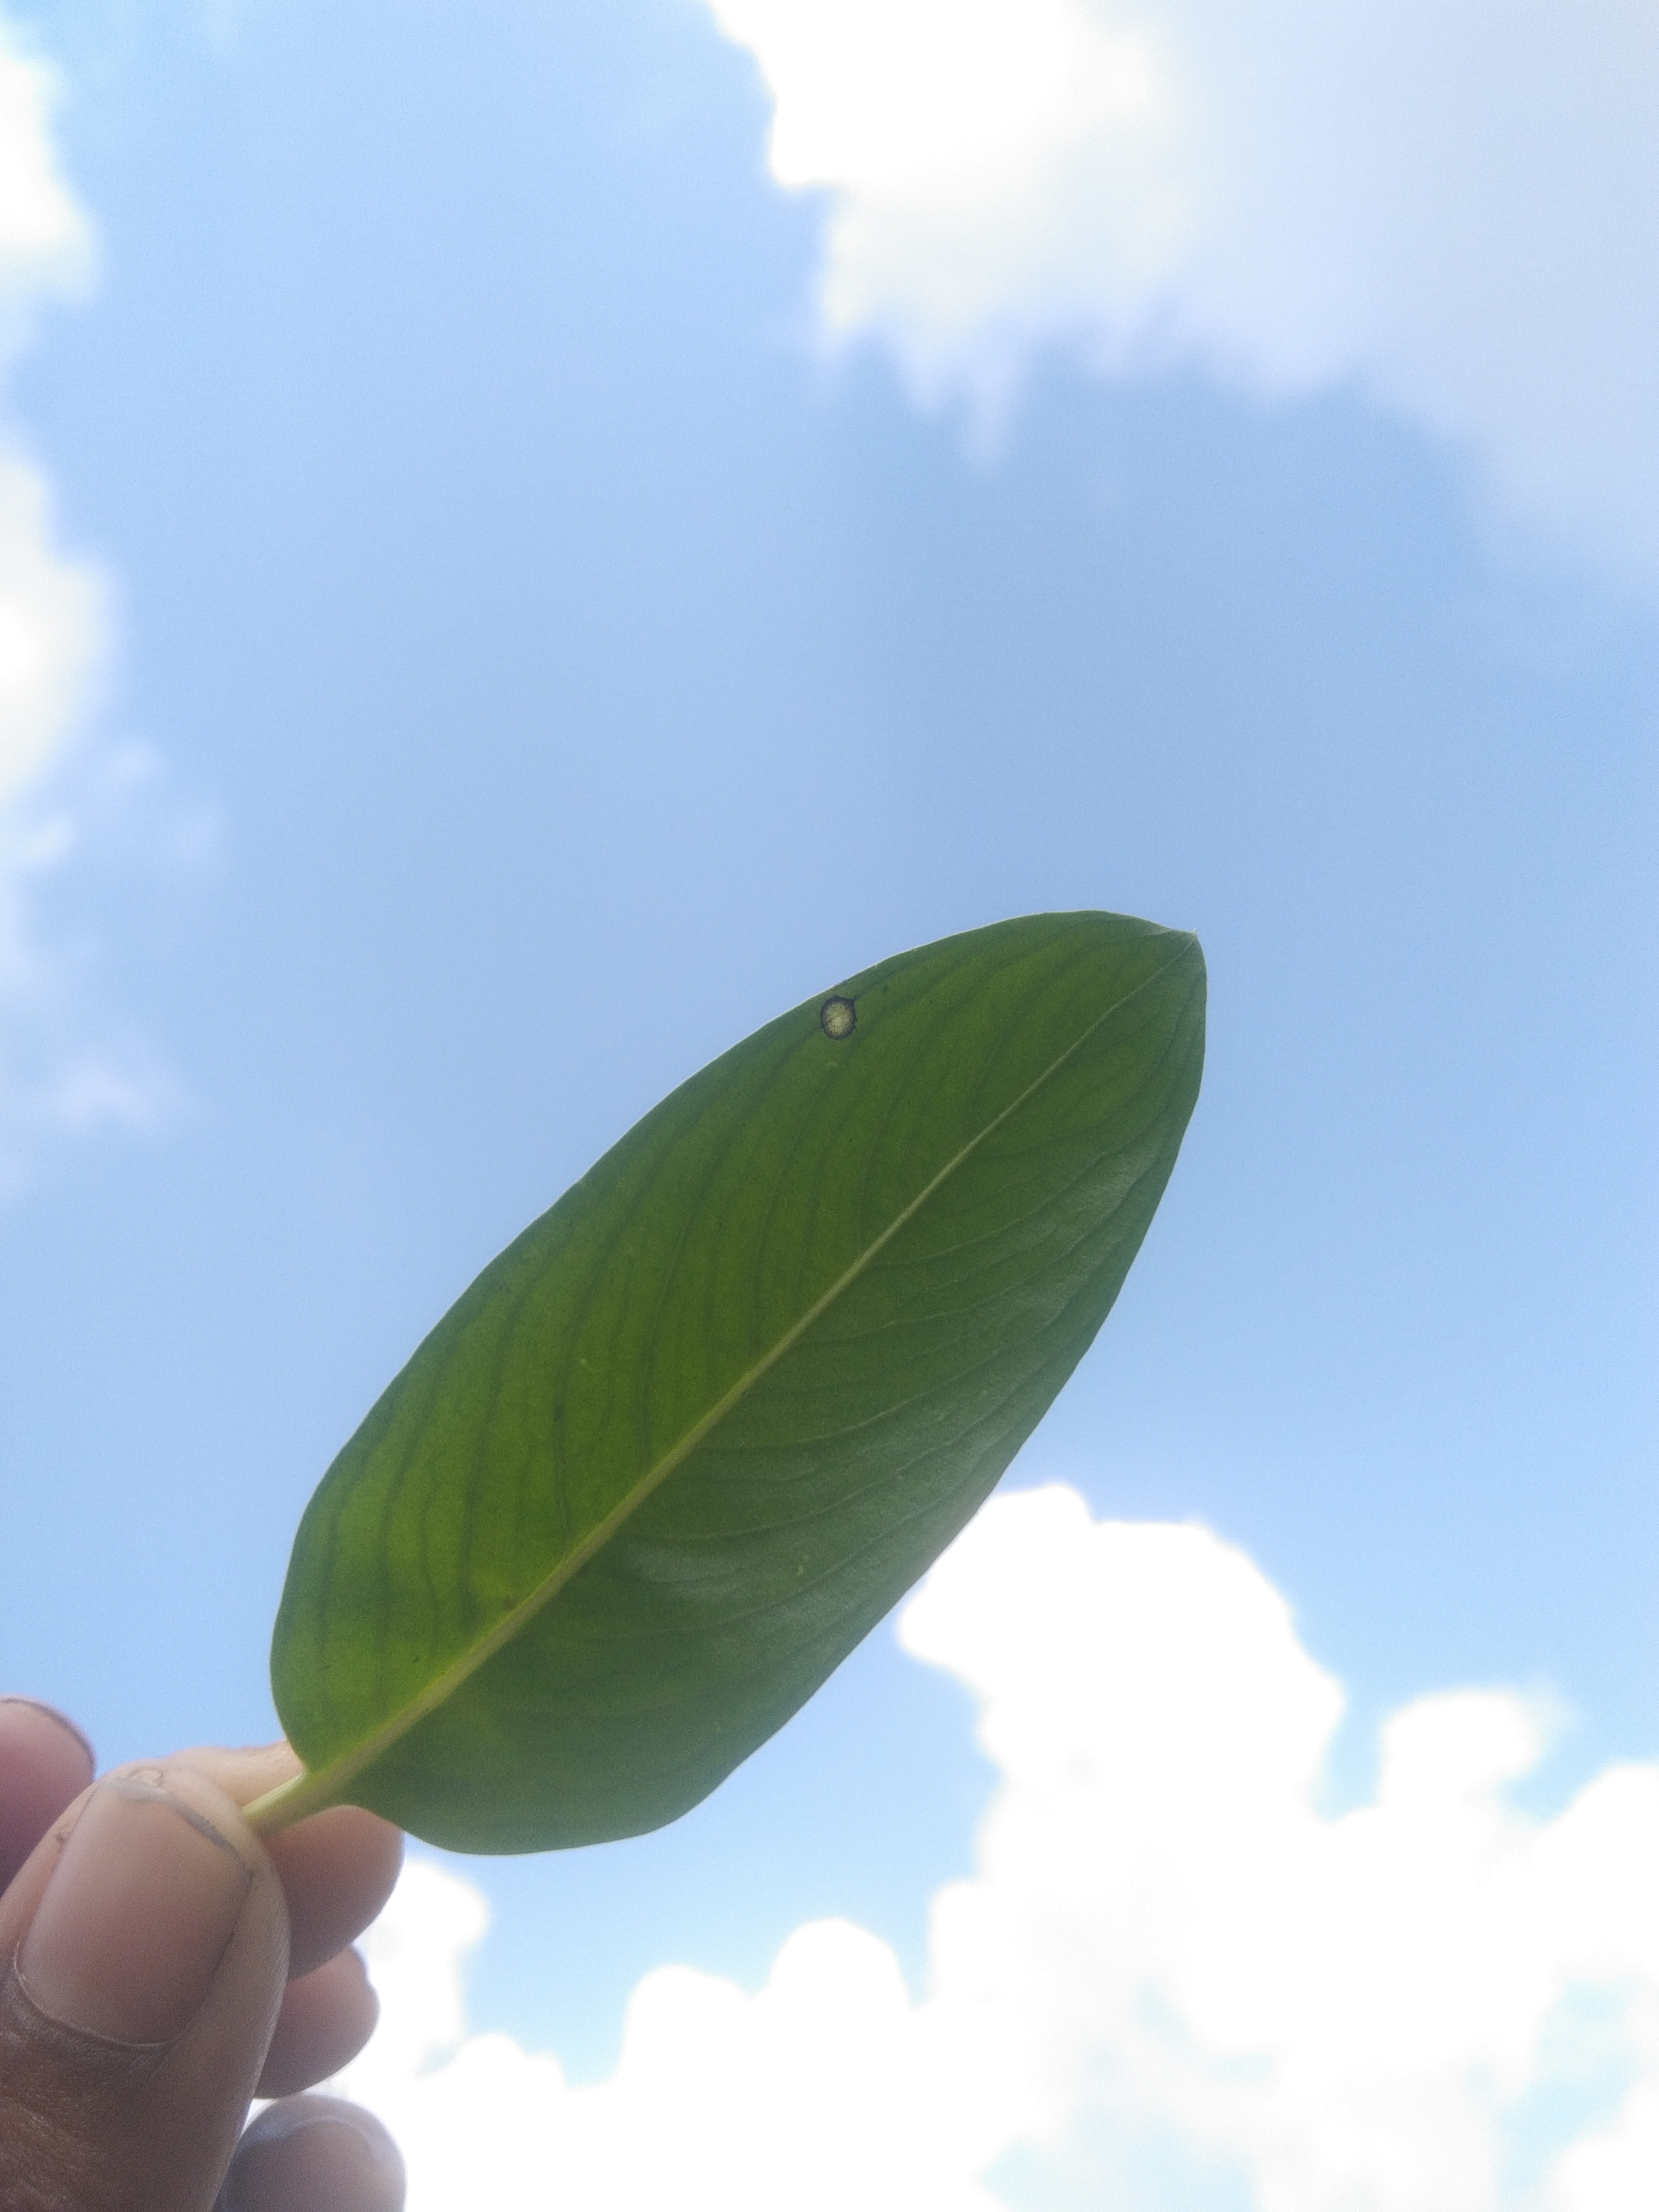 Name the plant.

rose periwinkle
